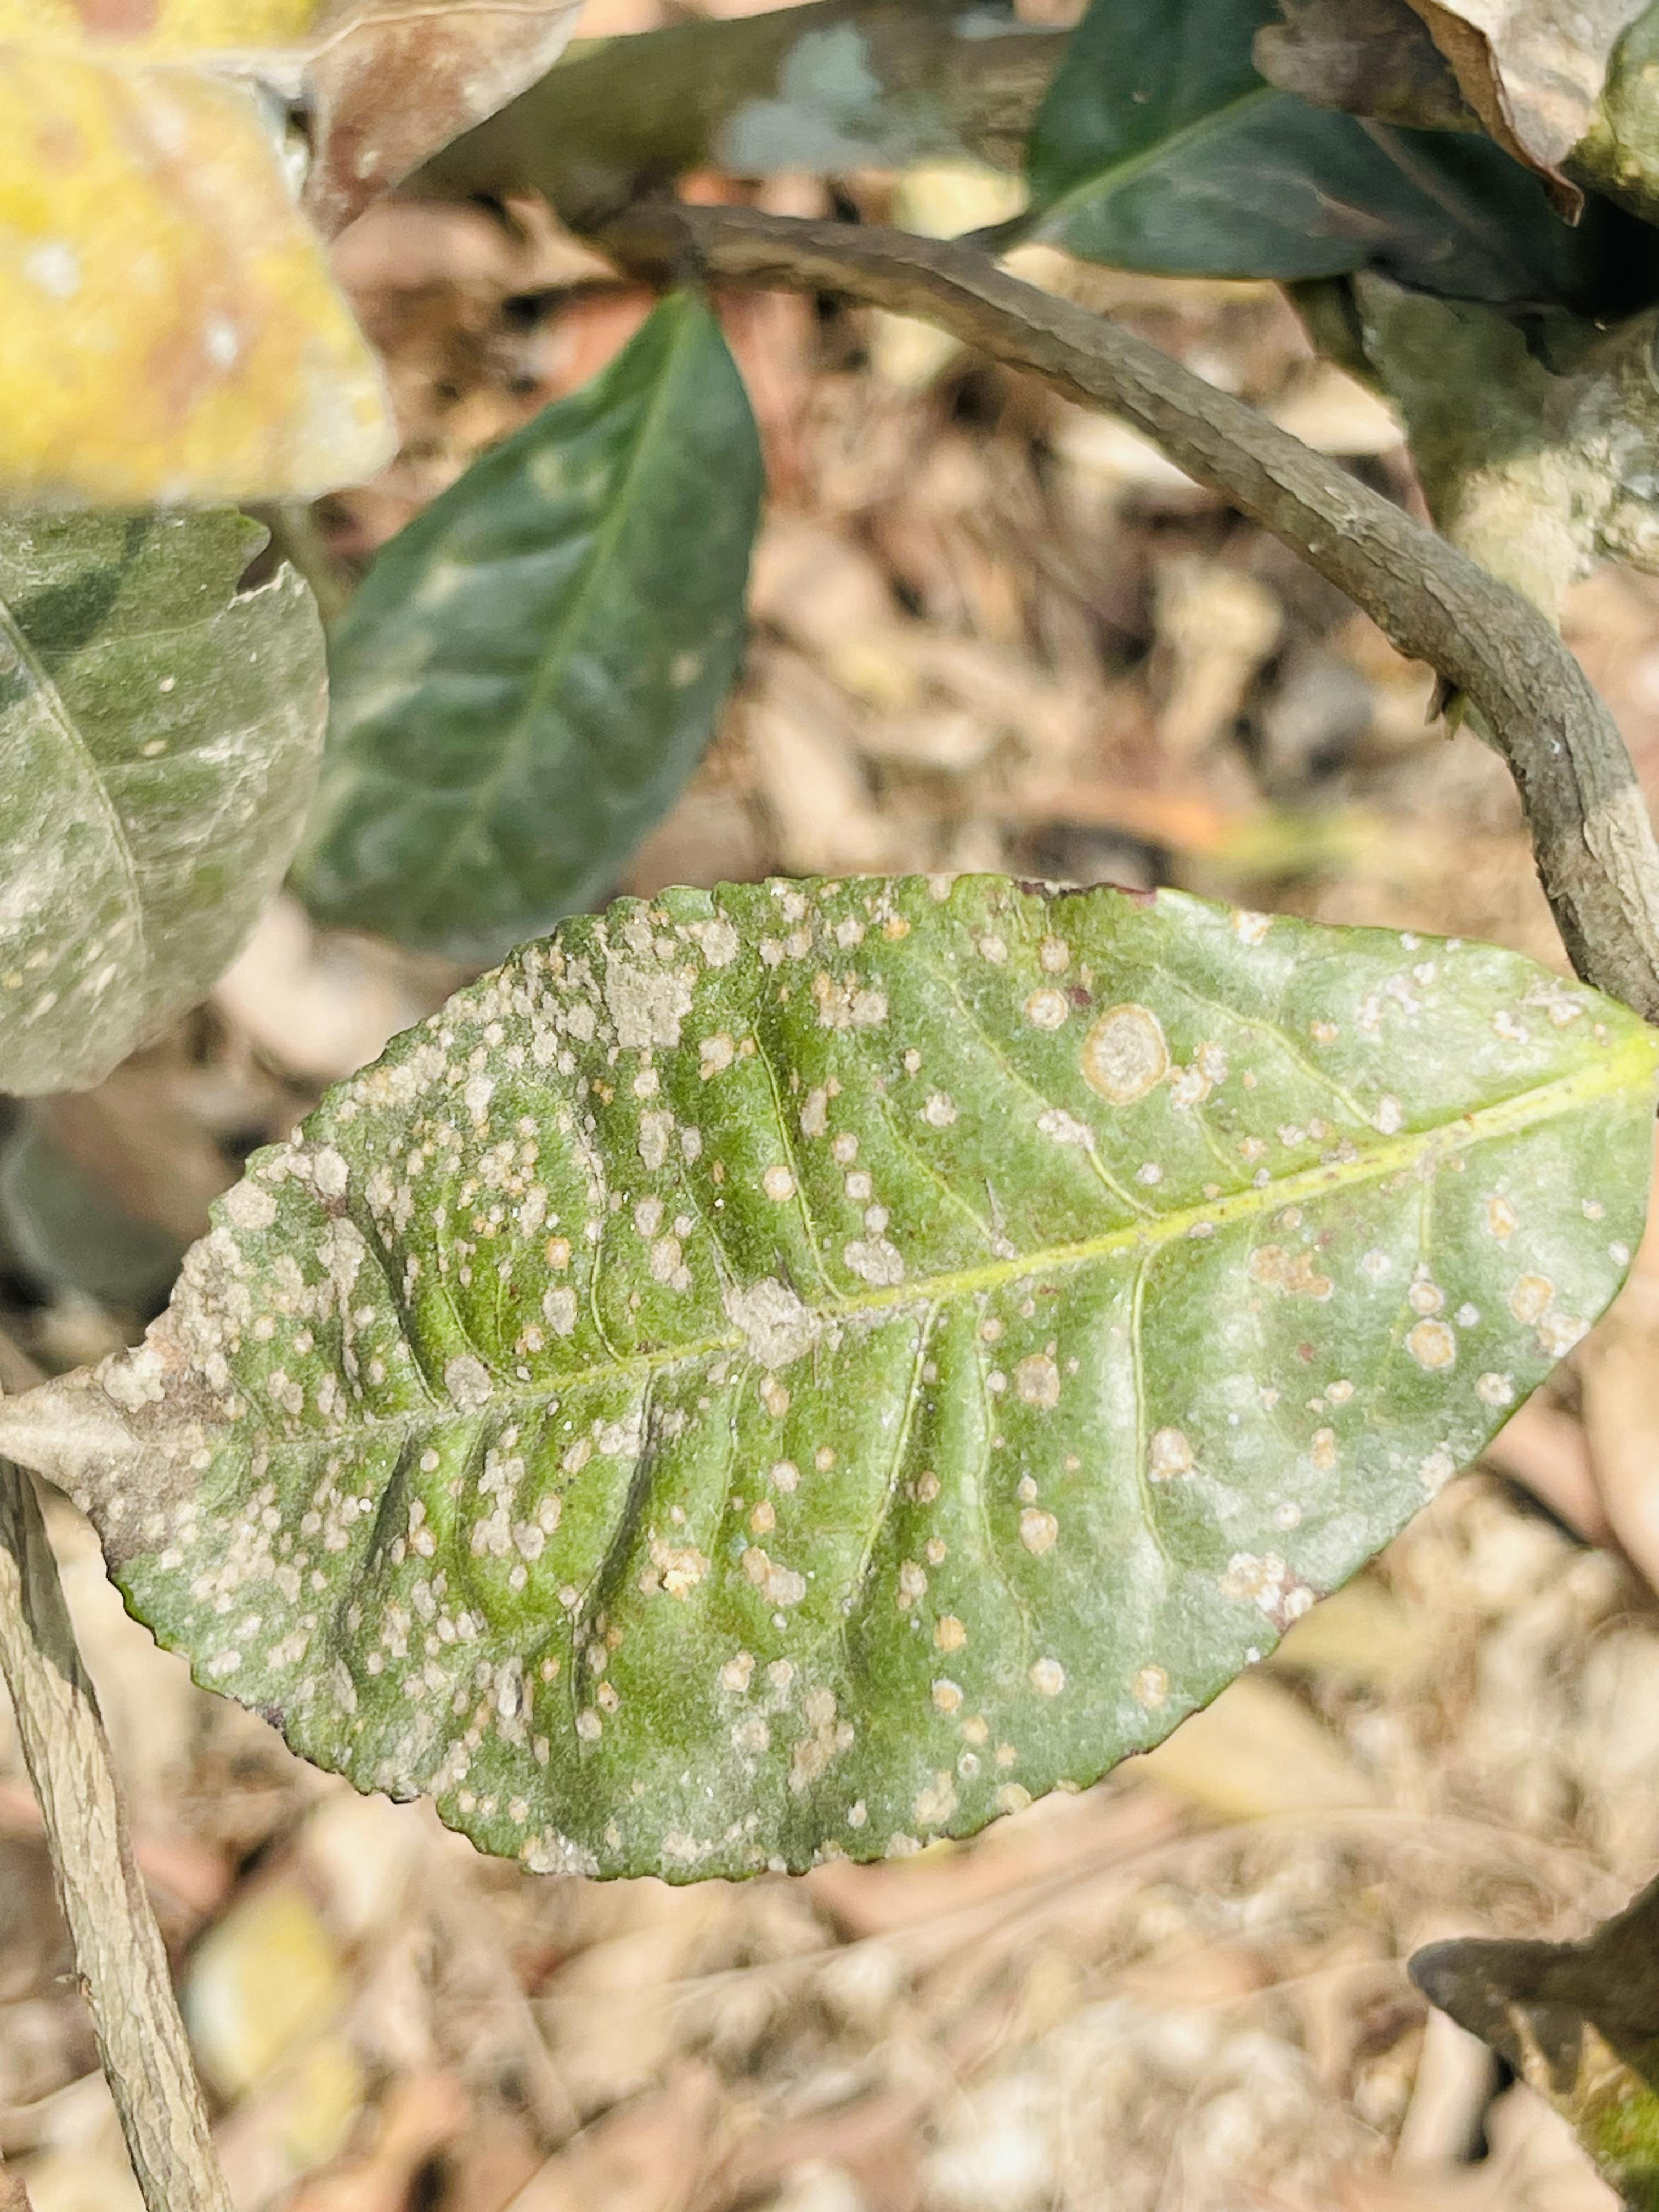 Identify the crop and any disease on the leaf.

tea, red rust
